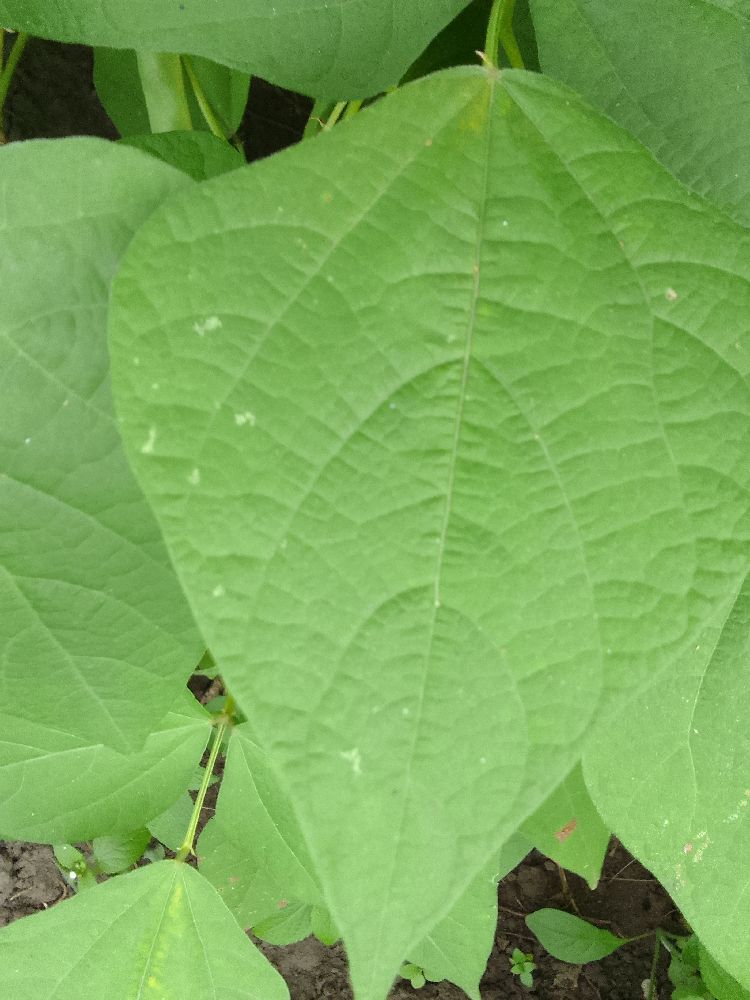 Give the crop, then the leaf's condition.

common bean, healthy
